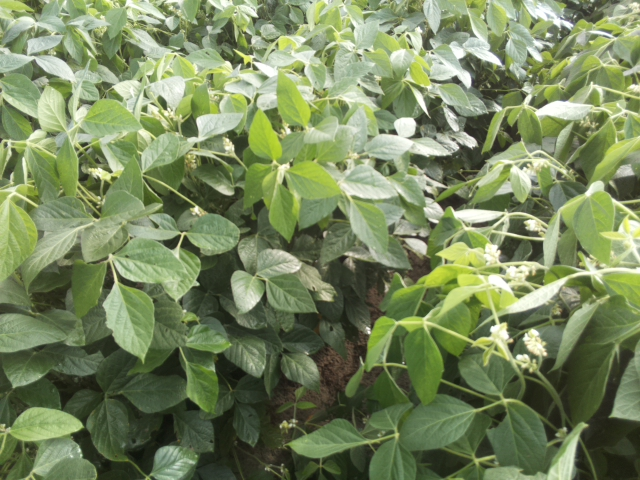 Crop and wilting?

soybean, leaflets folding inward at secondary pulvinus with no turgor loss in leaflets or petioles
